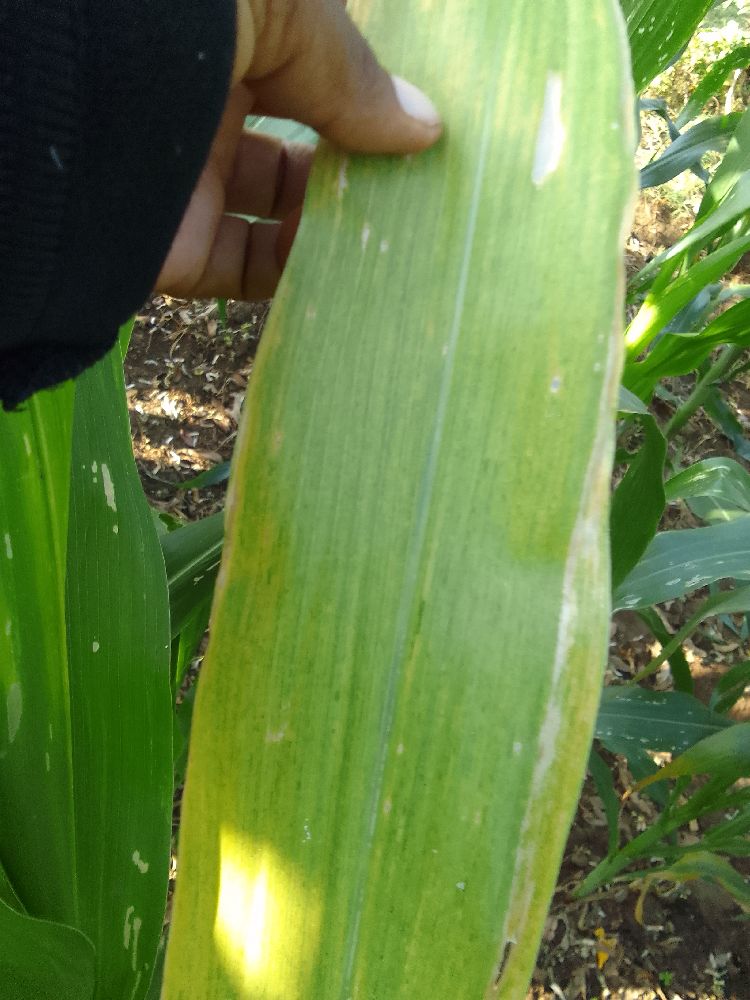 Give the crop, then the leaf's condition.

maize, maize lethal necrosis
